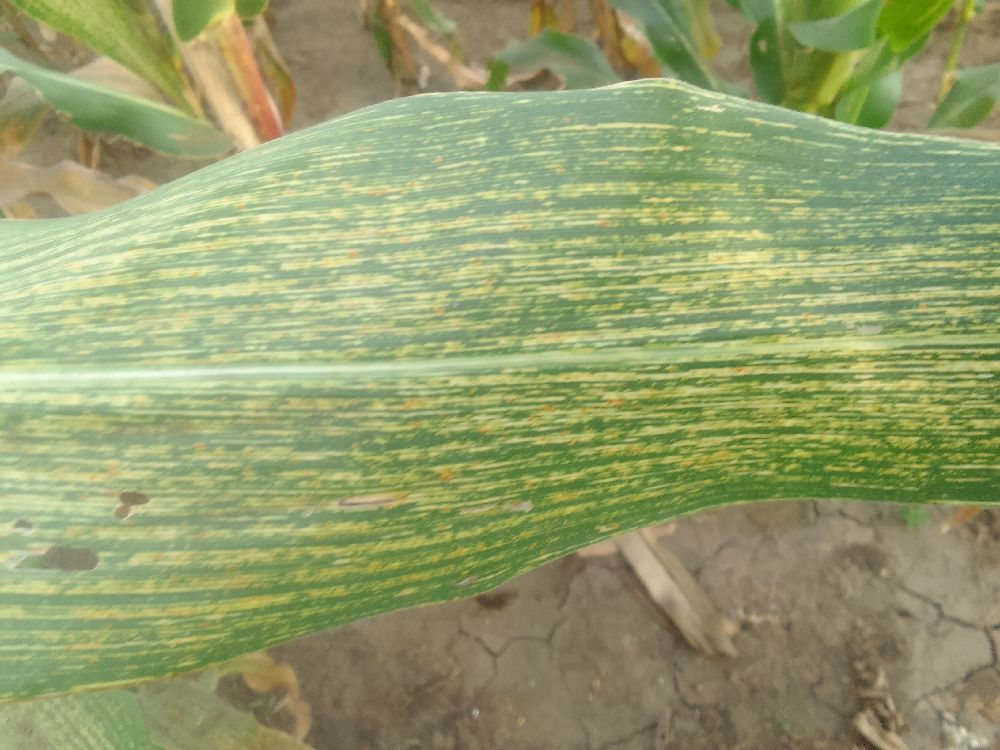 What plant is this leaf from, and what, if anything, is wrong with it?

maize, maize streak virus
